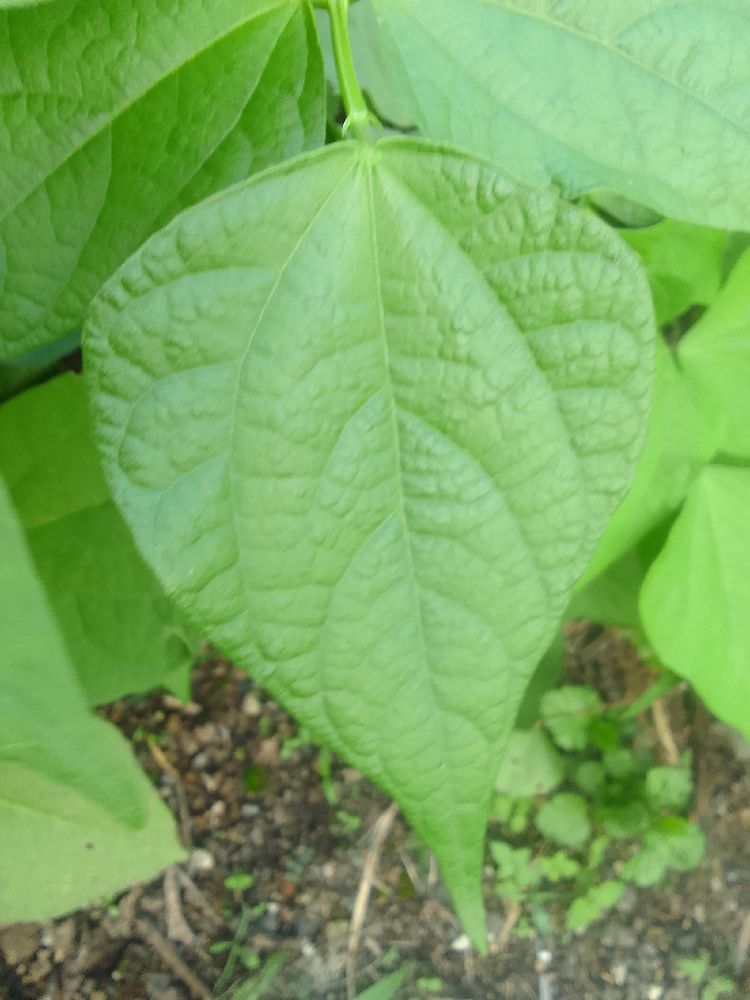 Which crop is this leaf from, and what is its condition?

common bean, healthy
